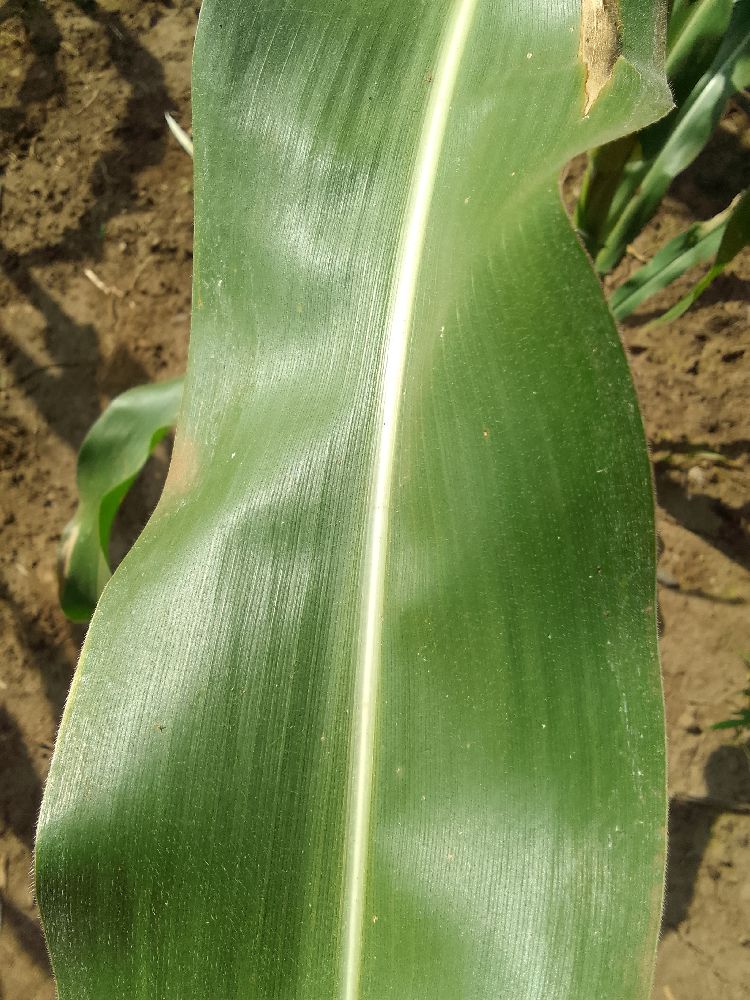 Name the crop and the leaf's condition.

maize, healthy
